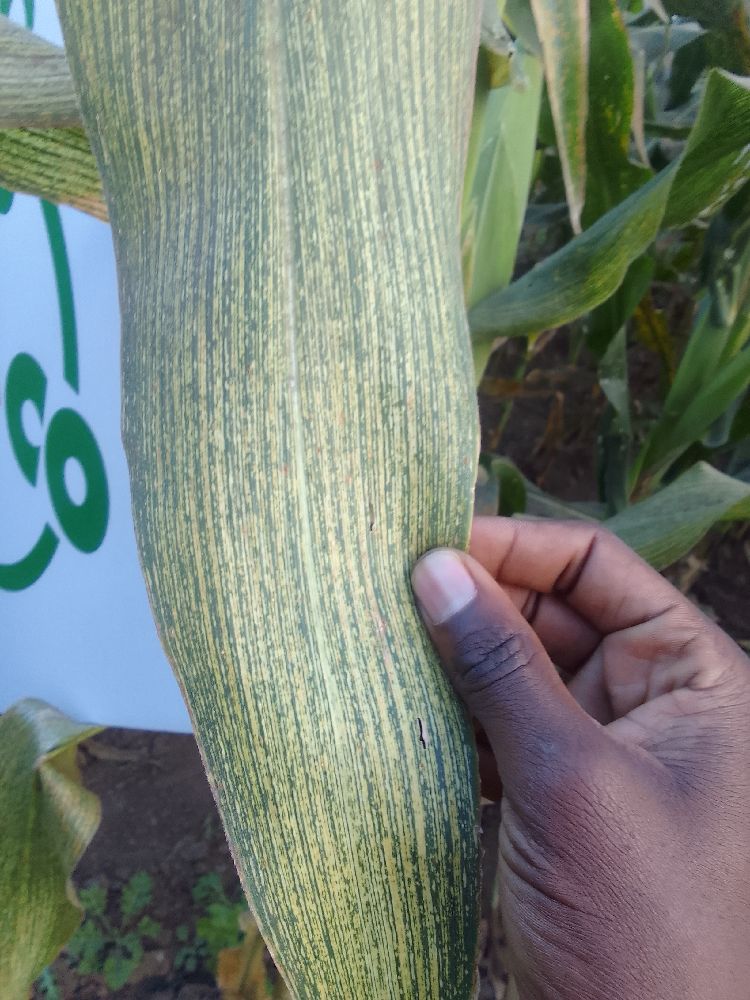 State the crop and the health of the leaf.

maize, maize streak virus
